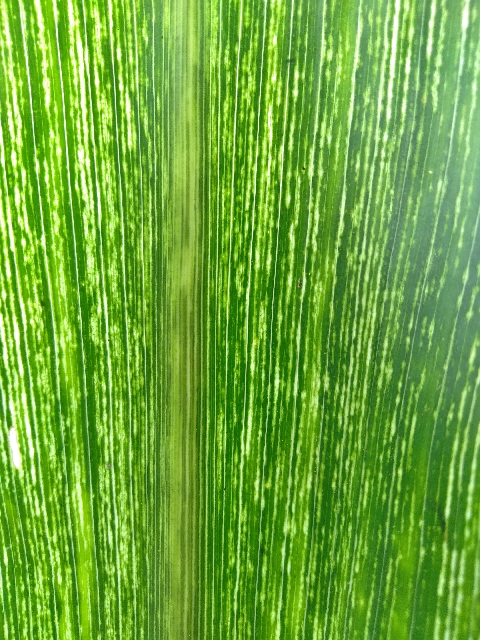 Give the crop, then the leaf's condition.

maize, maize streak virus
